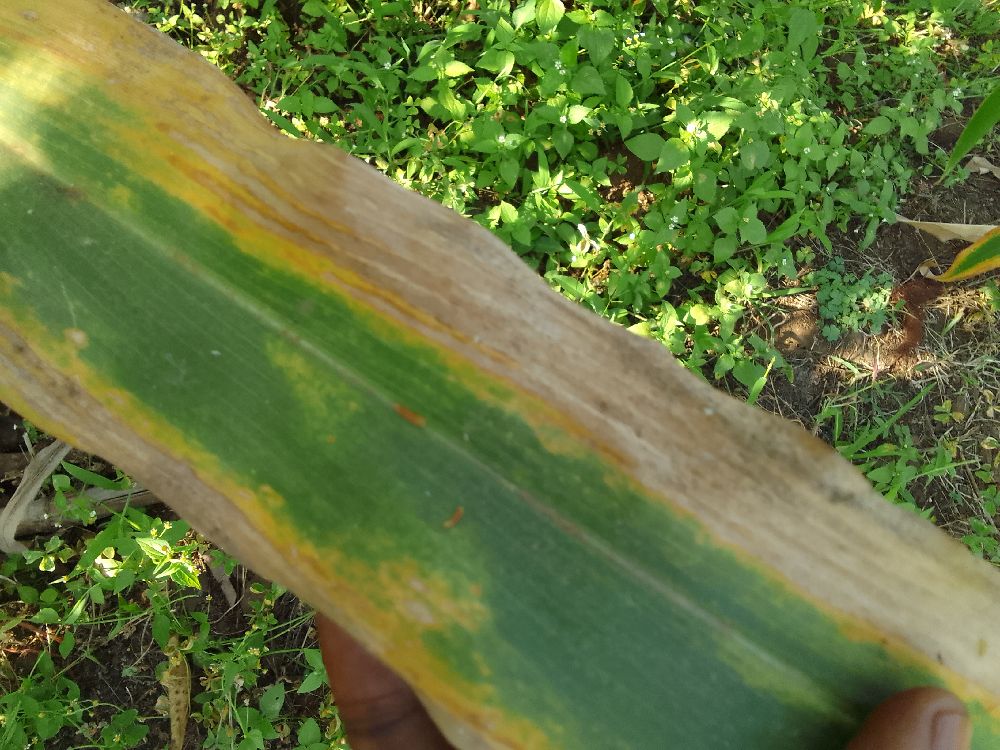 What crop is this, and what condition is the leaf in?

maize, maize lethal necrosis
